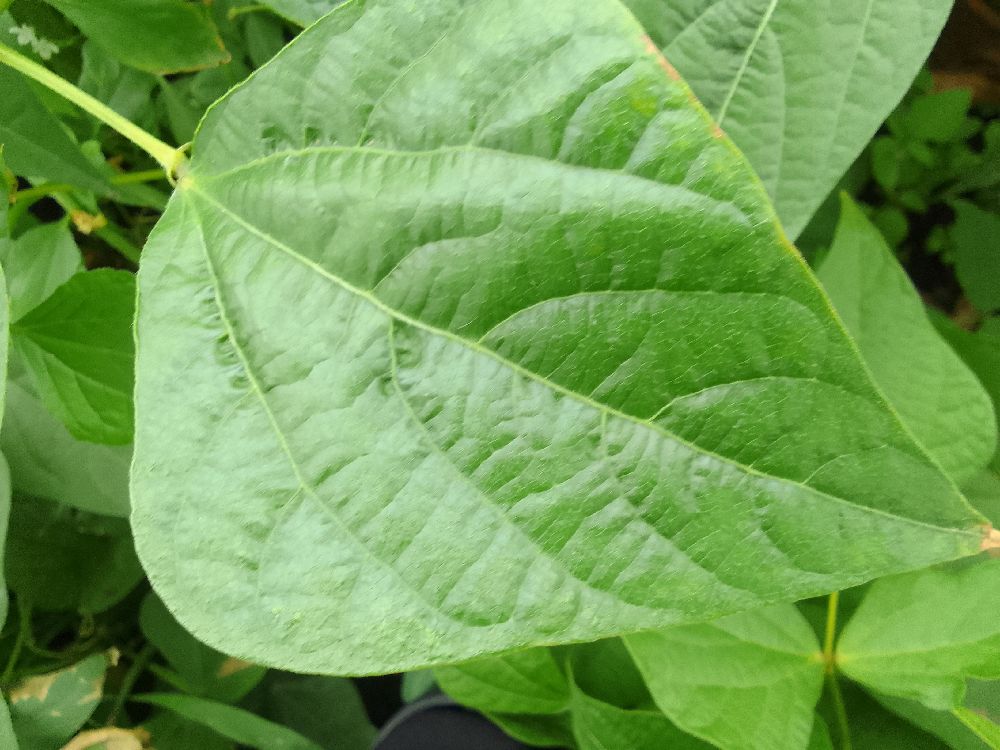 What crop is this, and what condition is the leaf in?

common bean, healthy
